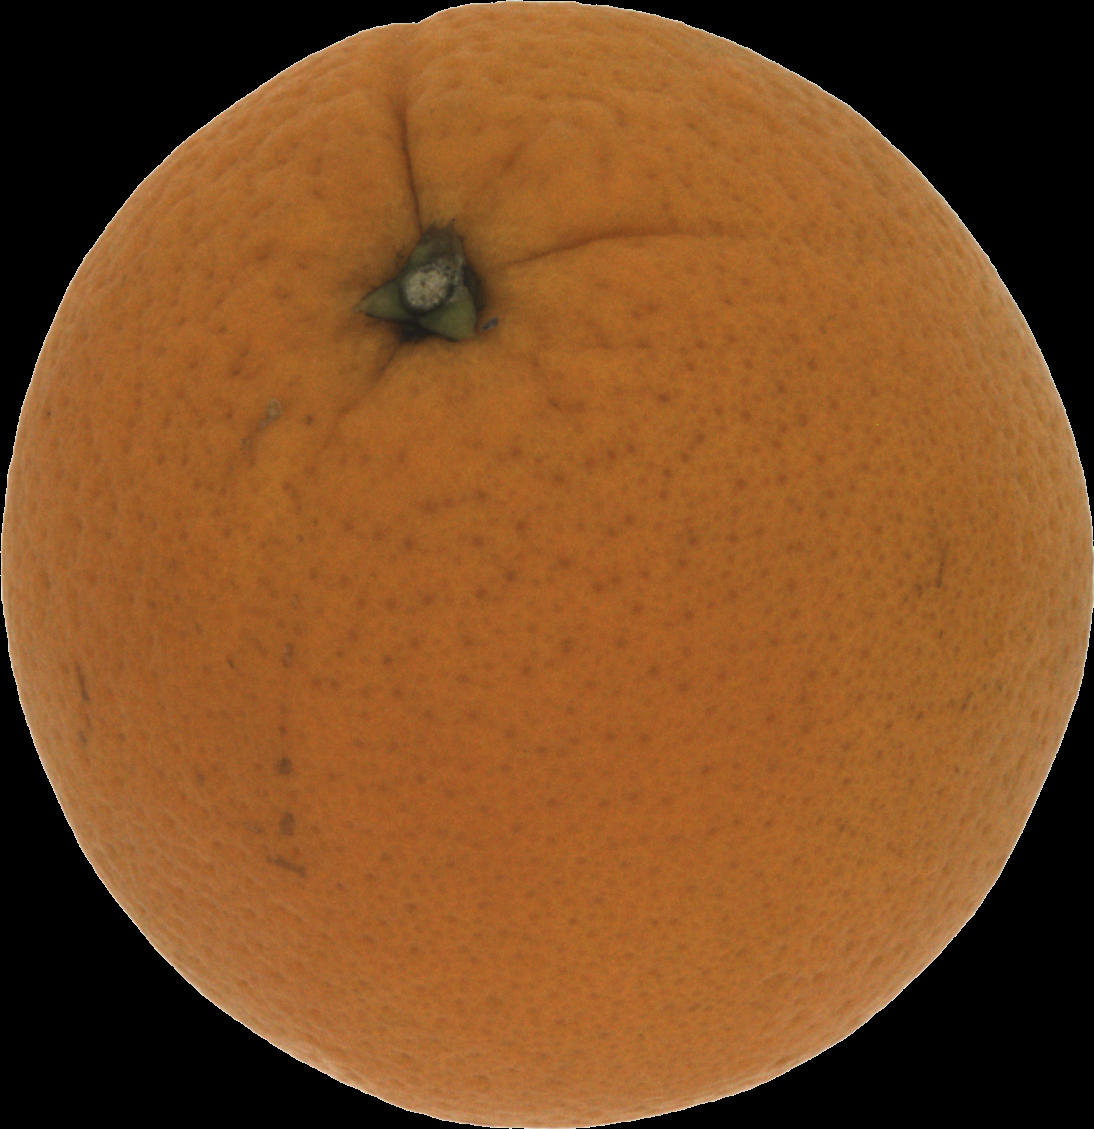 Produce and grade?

orange, good
